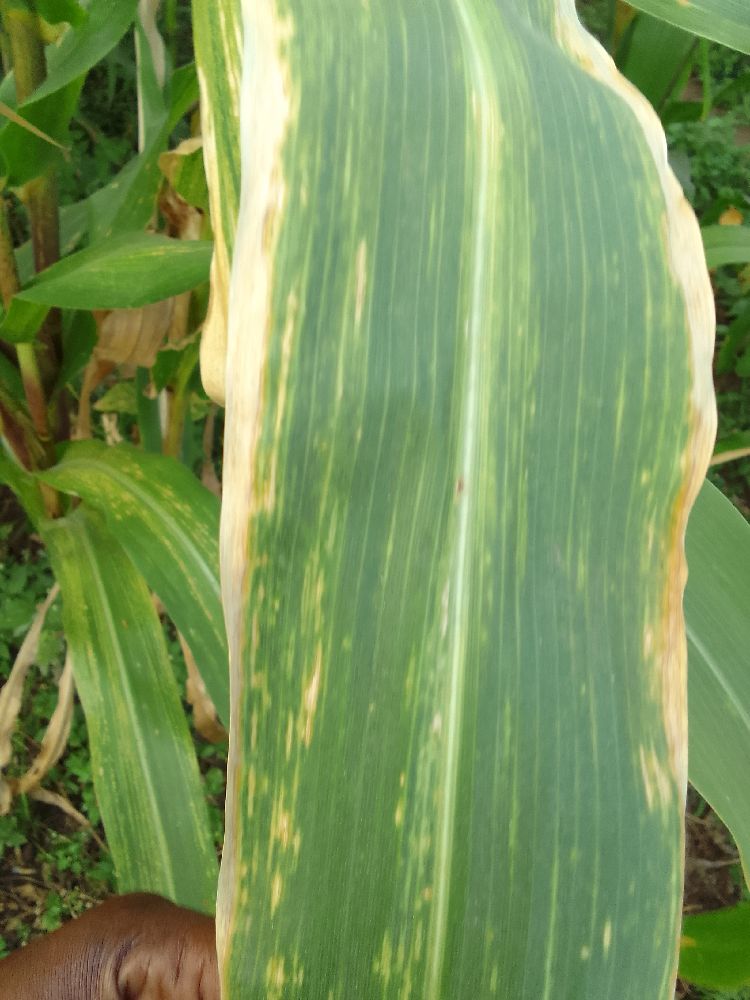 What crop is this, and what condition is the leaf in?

maize, maize lethal necrosis
